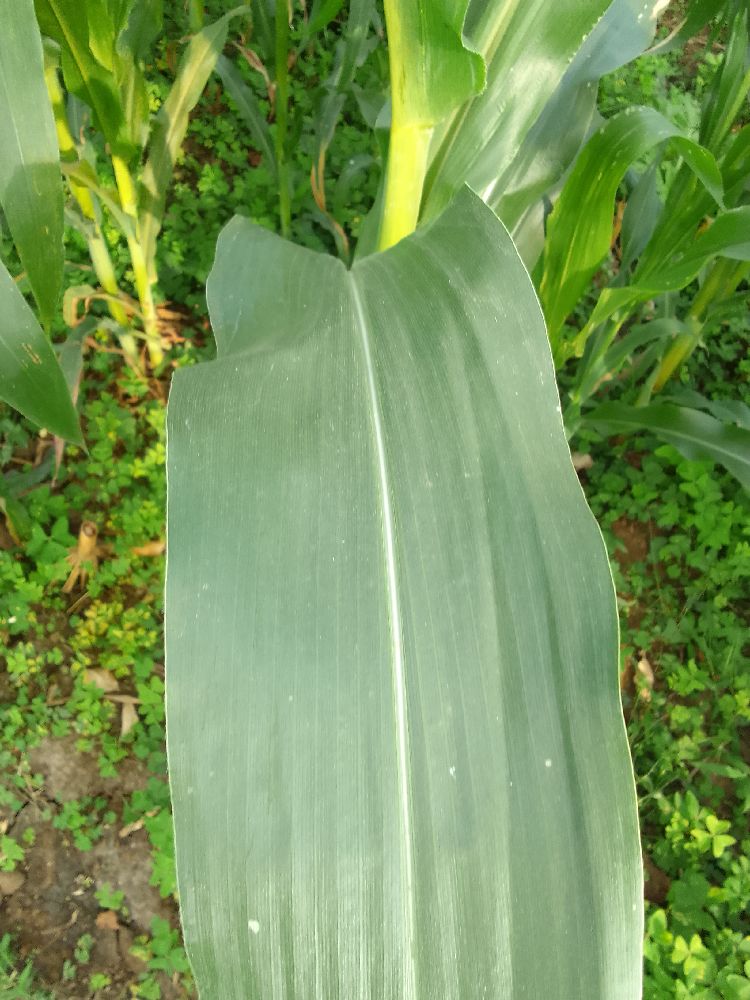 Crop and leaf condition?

maize, healthy
